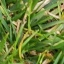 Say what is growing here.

grass
